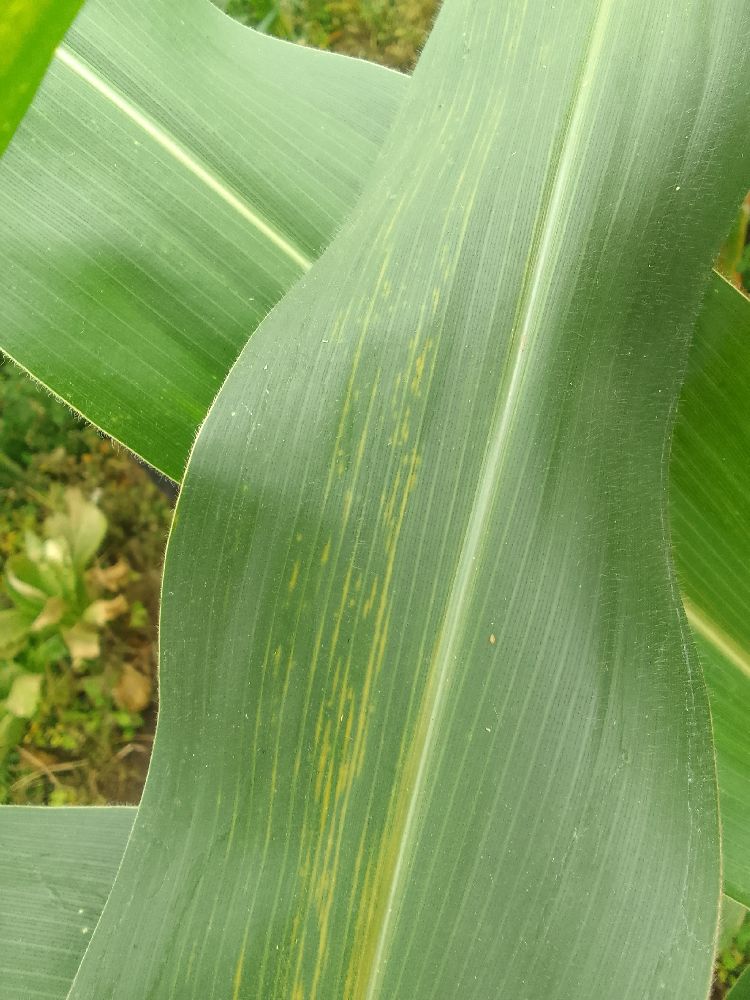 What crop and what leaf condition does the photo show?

maize, maize lethal necrosis
